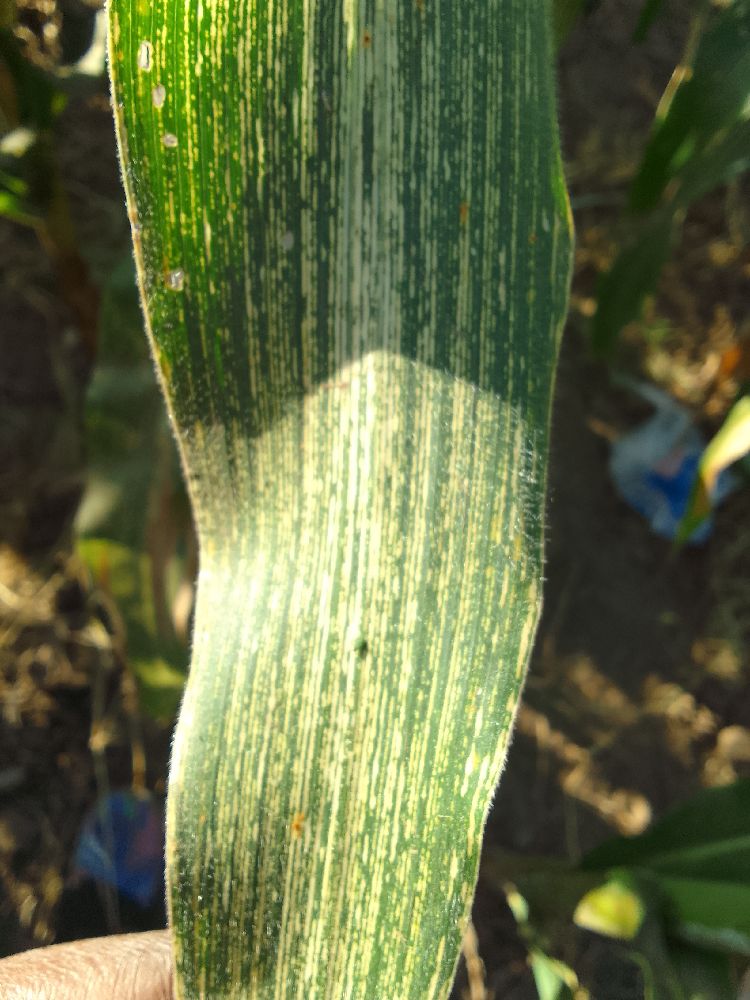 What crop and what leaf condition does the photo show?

maize, maize streak virus
